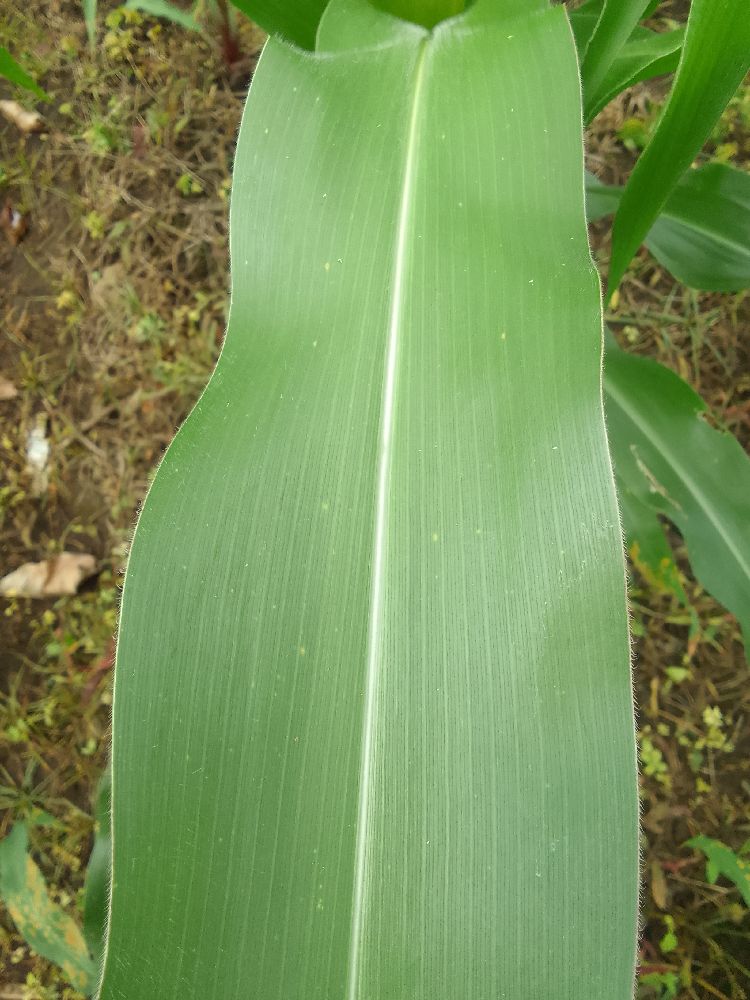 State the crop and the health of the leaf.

maize, healthy
